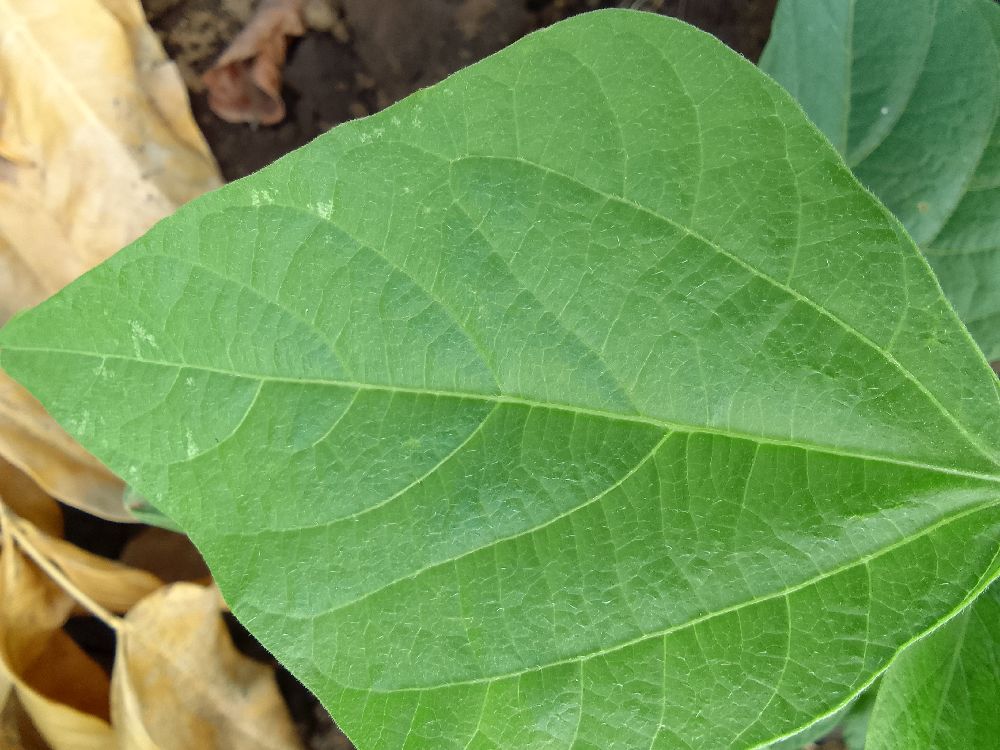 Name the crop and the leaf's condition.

common bean, healthy
